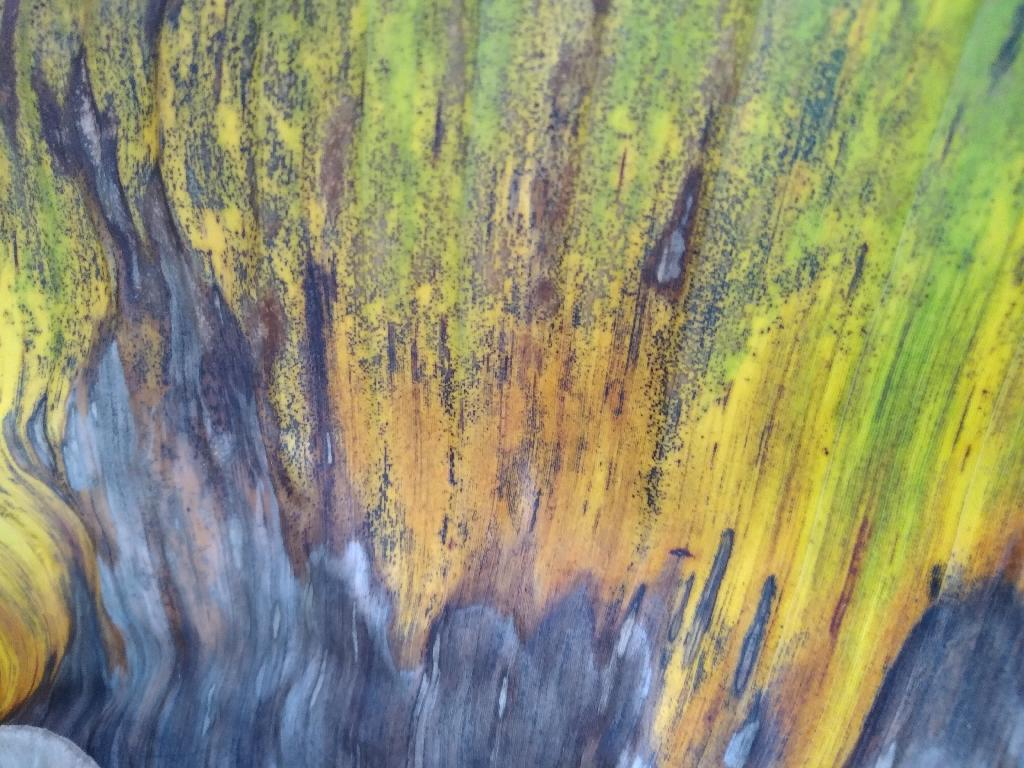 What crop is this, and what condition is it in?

banana, black sigatoka
